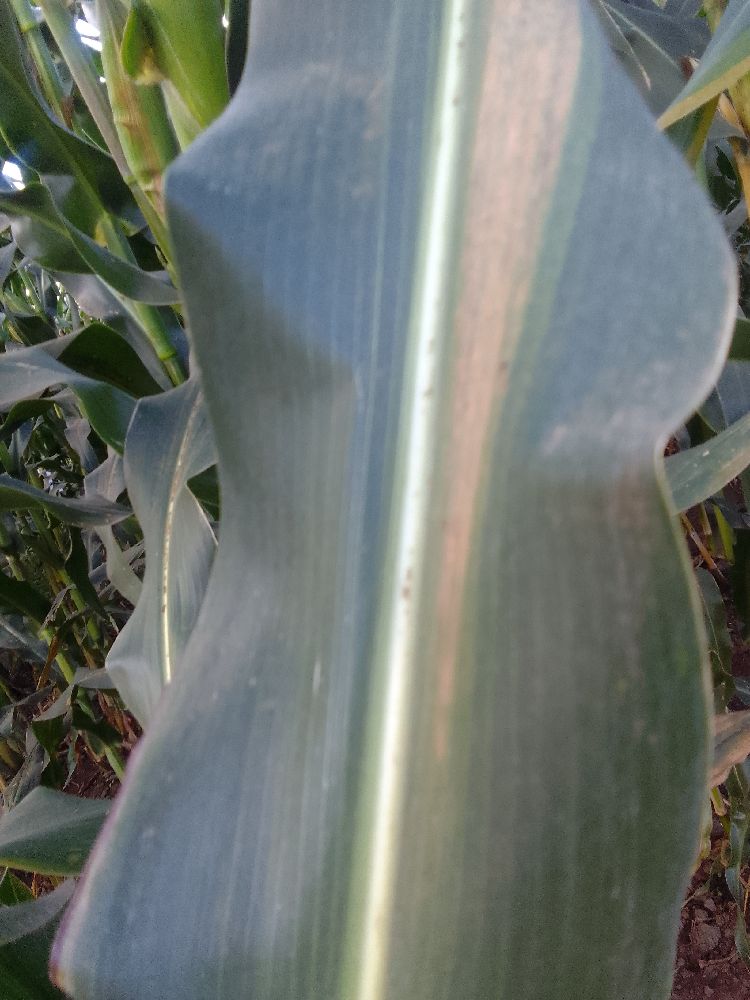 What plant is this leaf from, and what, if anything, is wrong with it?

maize, maize lethal necrosis
